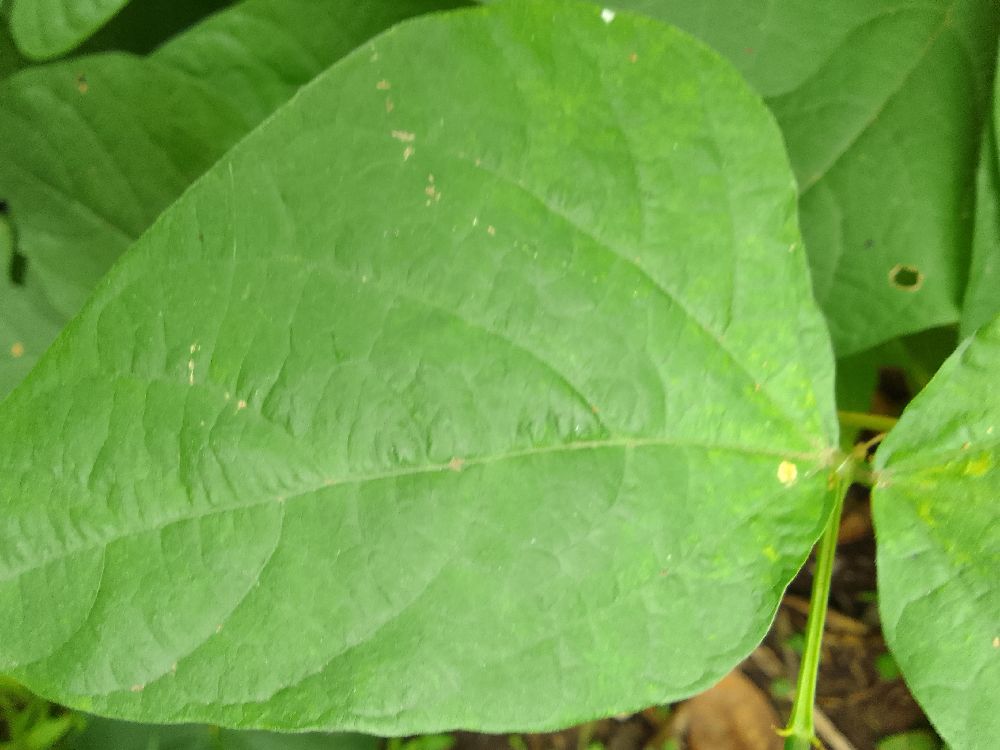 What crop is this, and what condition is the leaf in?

common bean, healthy
